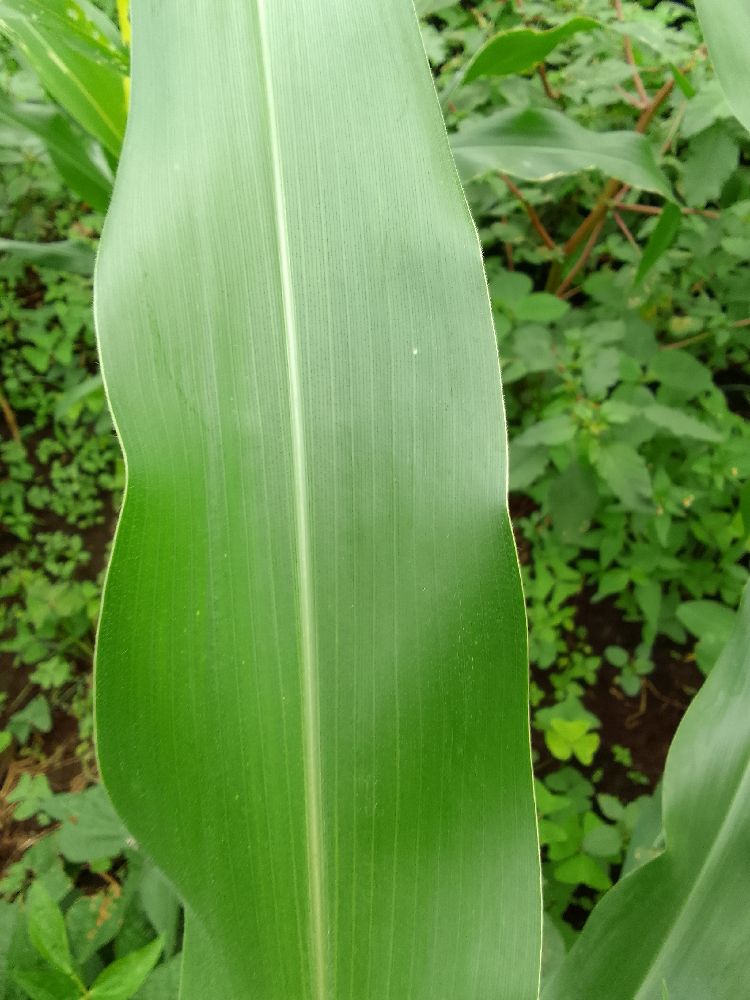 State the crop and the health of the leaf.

maize, healthy
